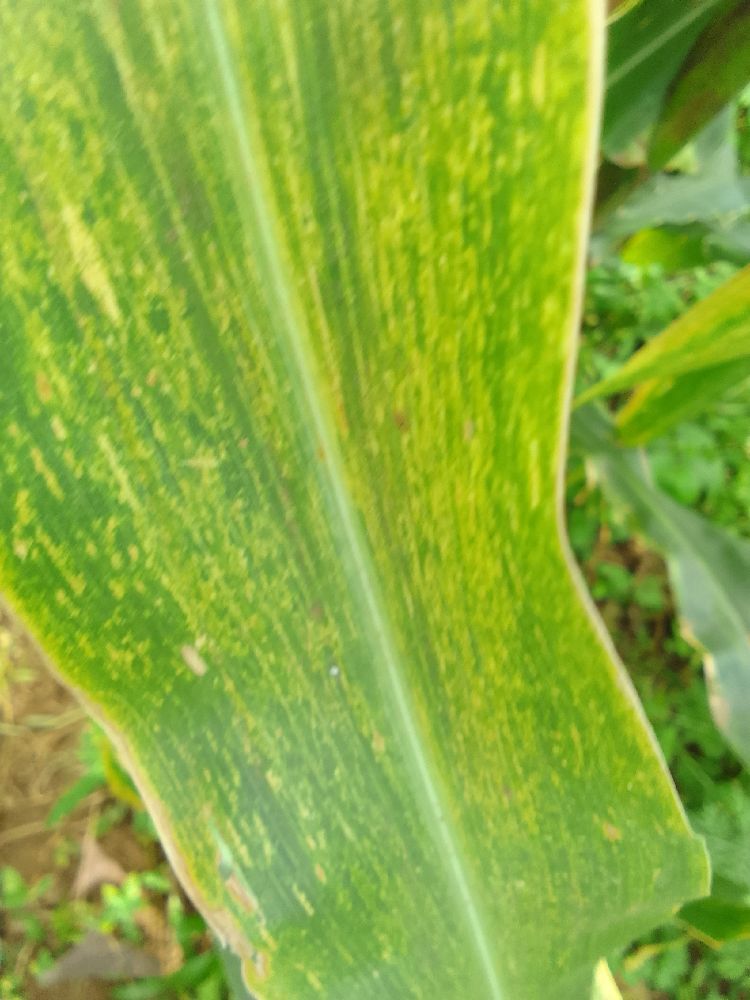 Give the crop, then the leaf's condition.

maize, maize lethal necrosis
